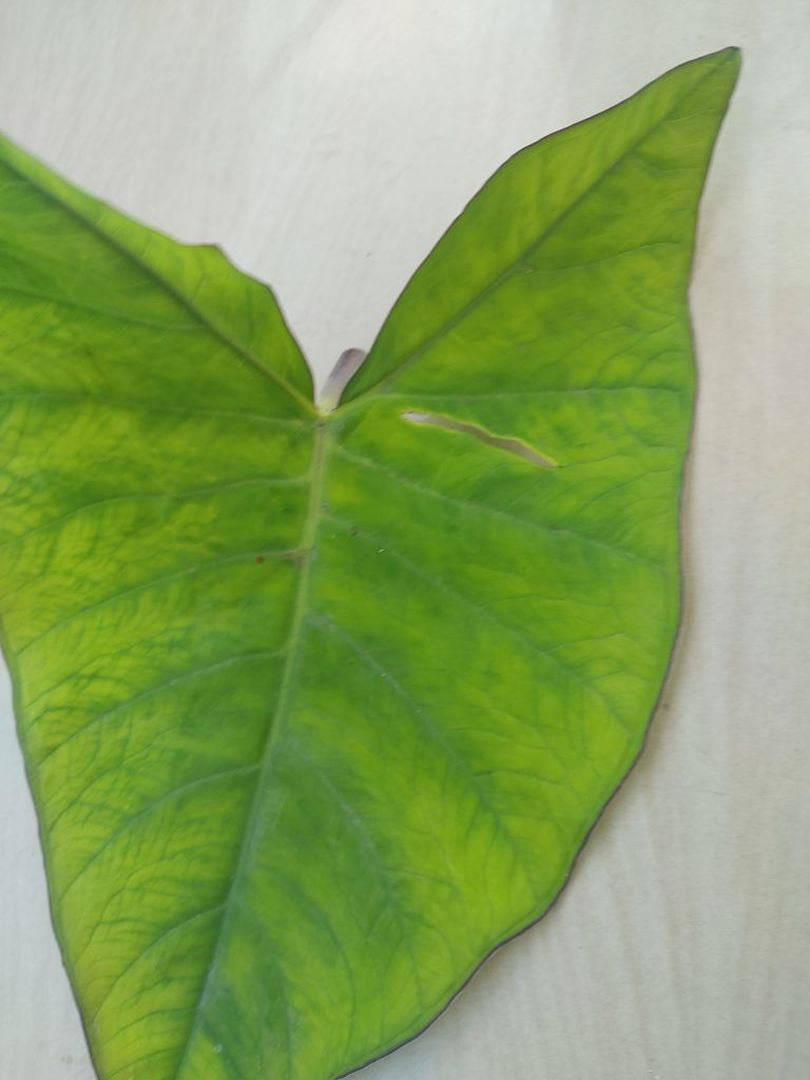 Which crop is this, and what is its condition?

taro, mosaic
